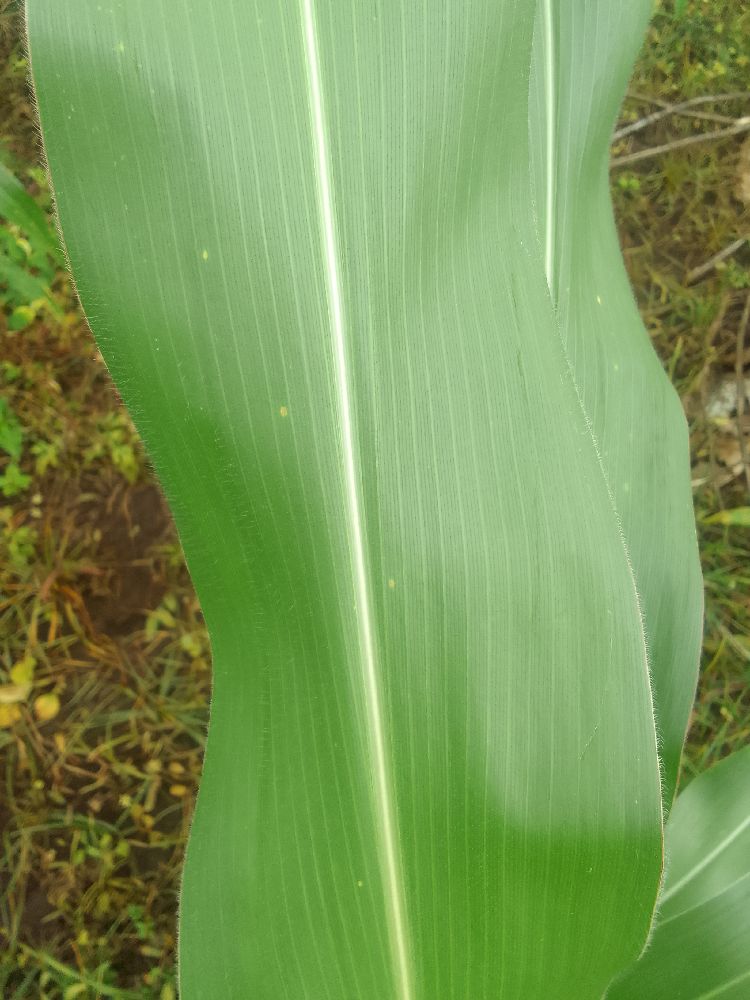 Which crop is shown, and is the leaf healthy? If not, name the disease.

maize, healthy
